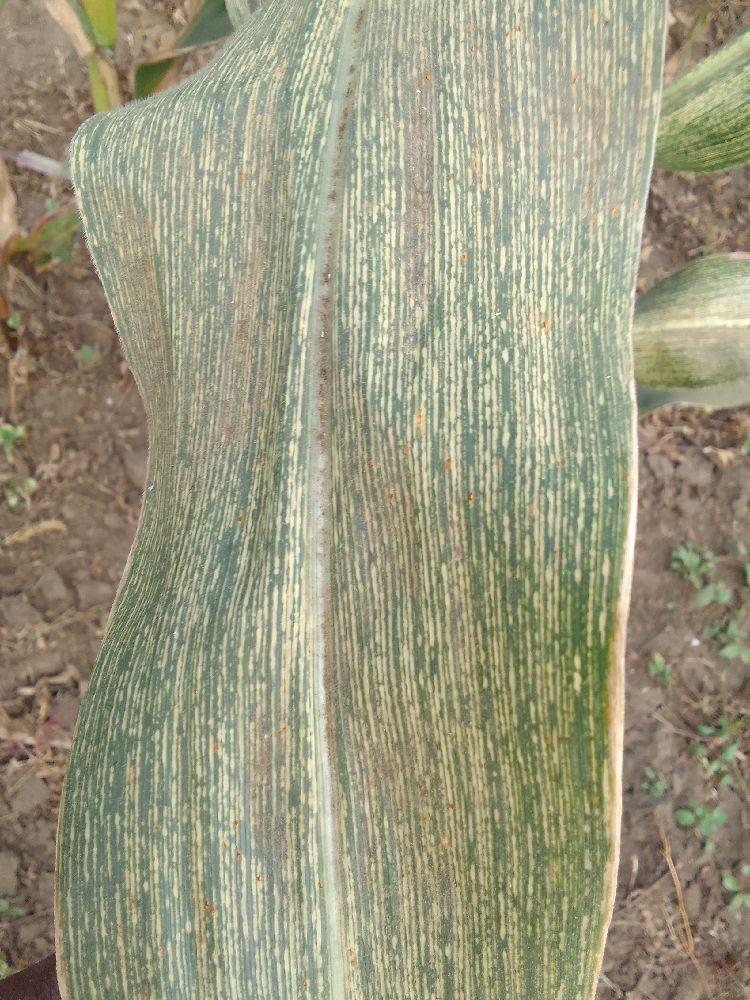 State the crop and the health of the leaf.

maize, maize streak virus
